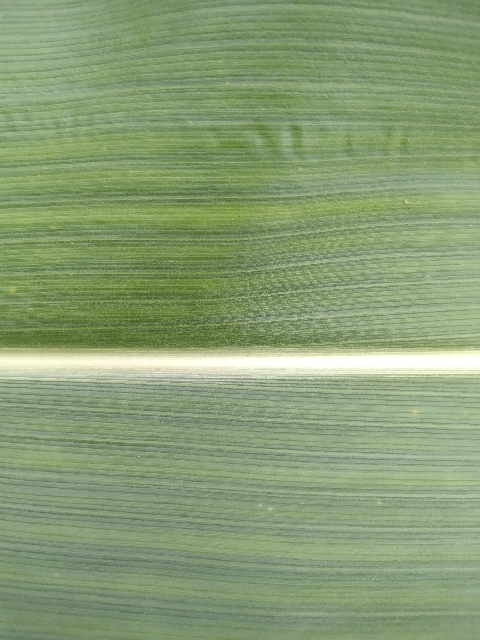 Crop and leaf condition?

maize, healthy
